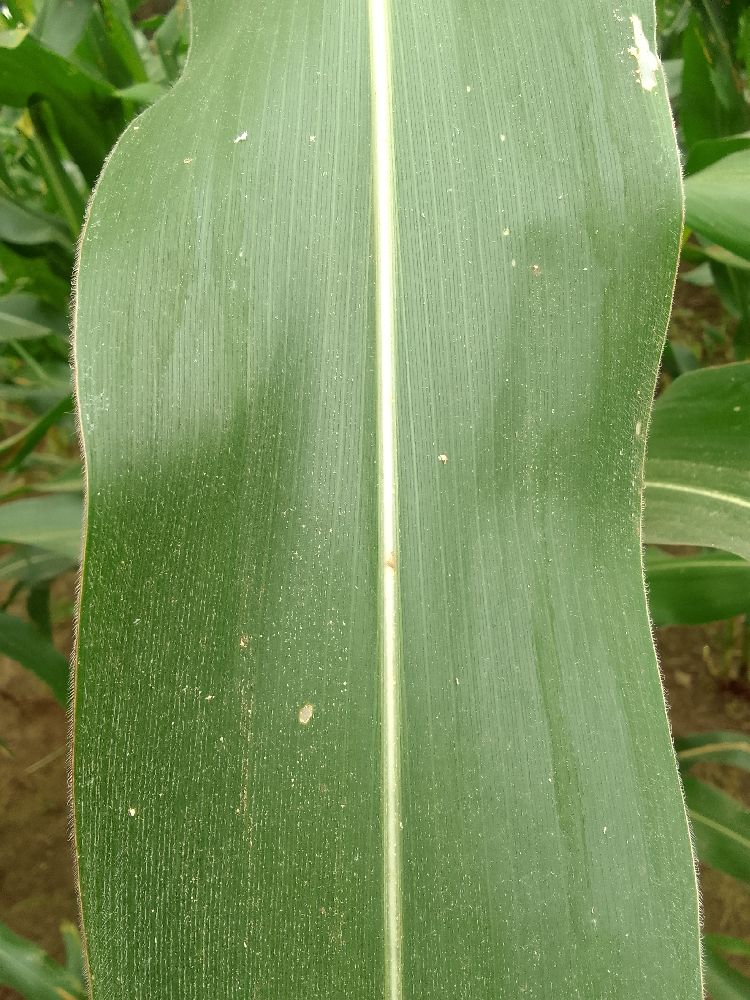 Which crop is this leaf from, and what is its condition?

maize, healthy
